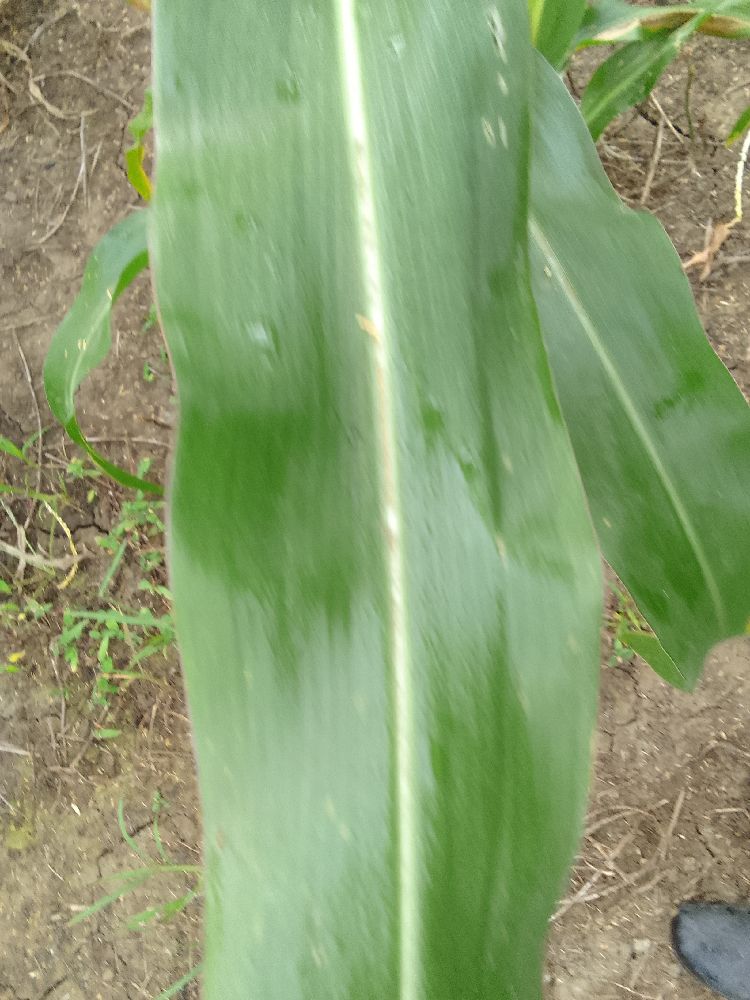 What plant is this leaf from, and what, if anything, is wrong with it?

maize, healthy
